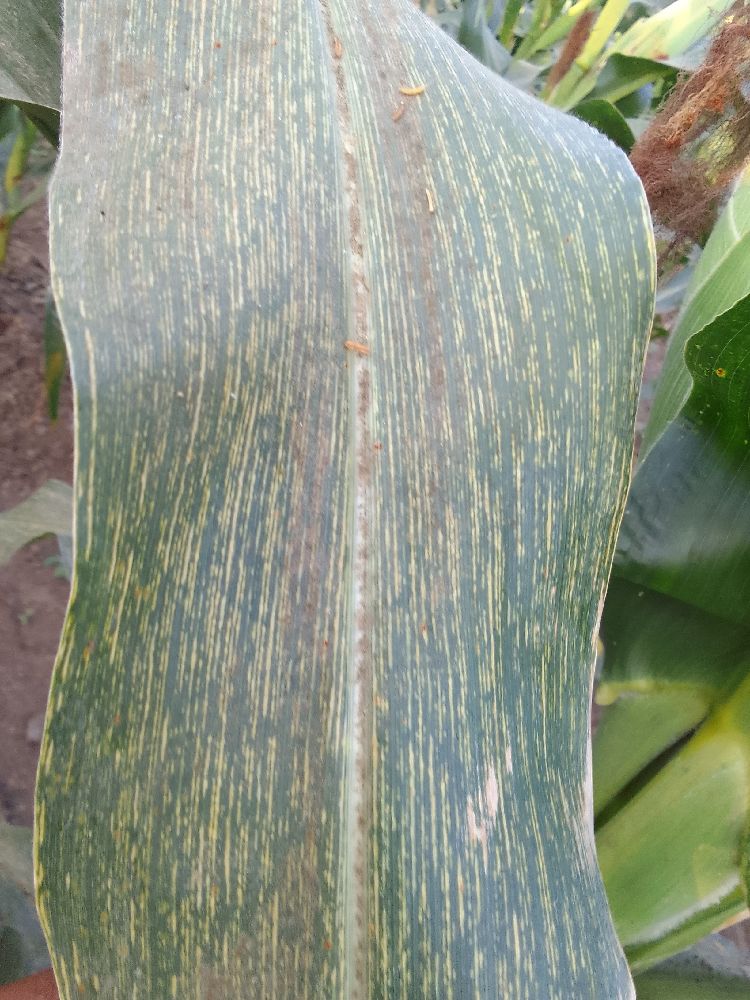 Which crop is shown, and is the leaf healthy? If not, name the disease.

maize, maize streak virus
